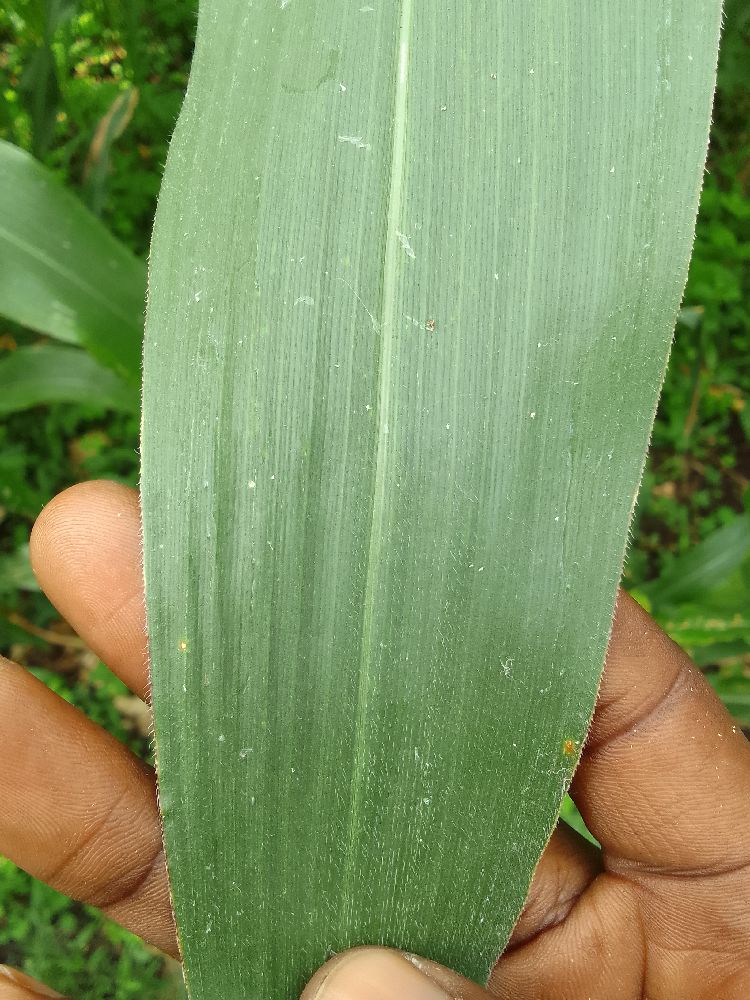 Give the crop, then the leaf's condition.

maize, healthy
